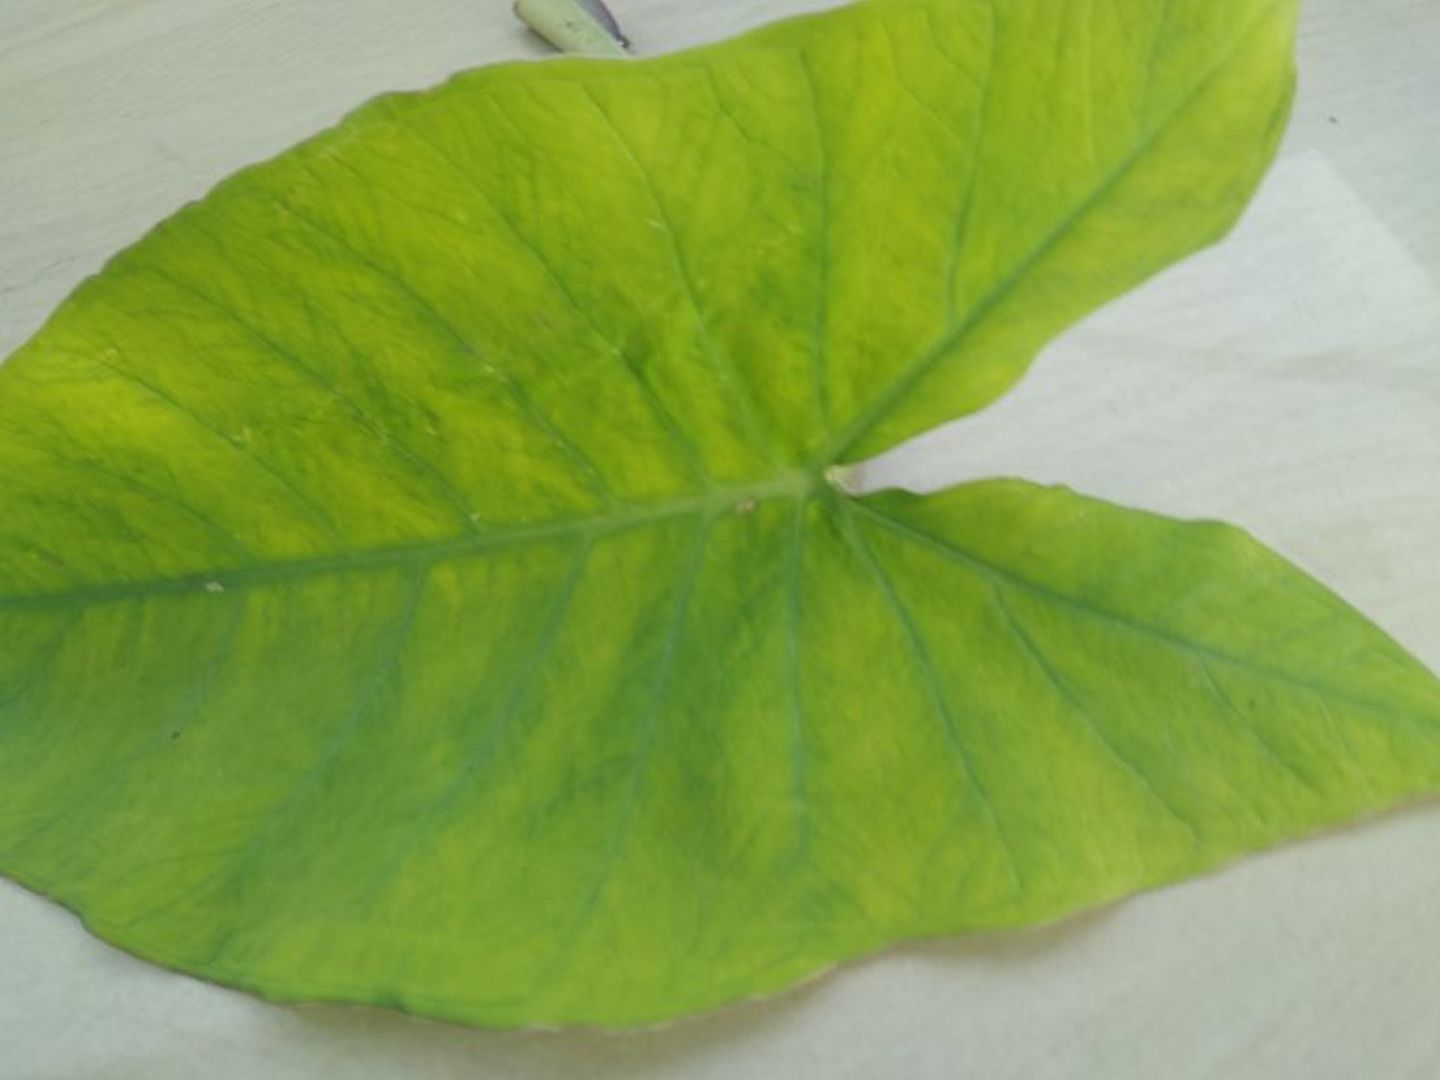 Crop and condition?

taro, mosaic
